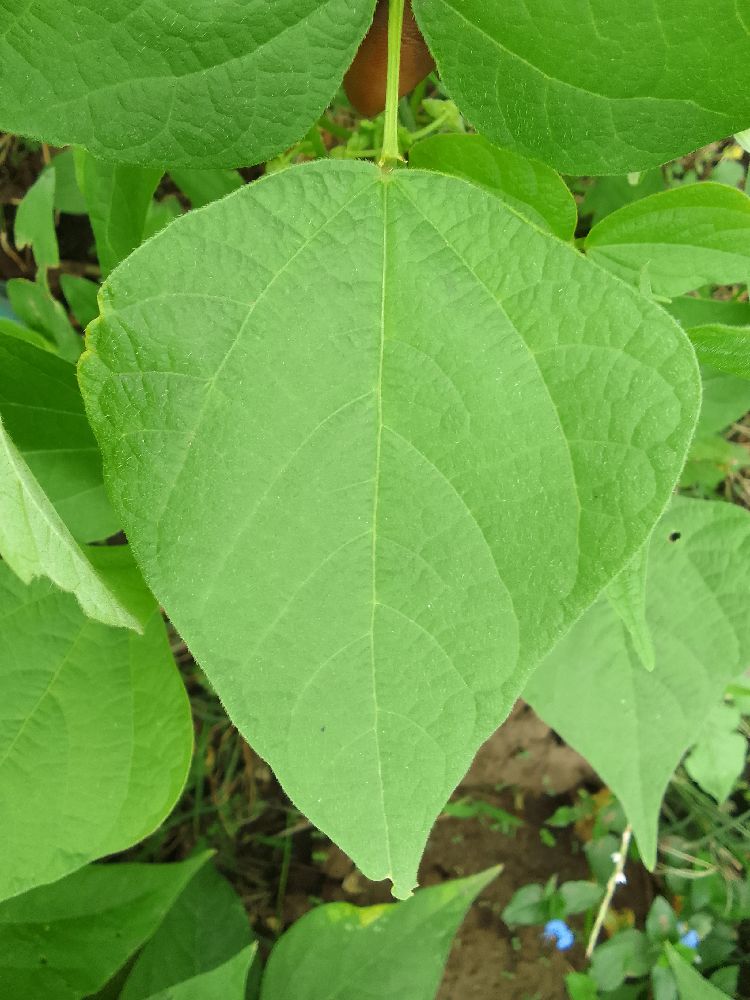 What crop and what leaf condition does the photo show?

common bean, healthy
